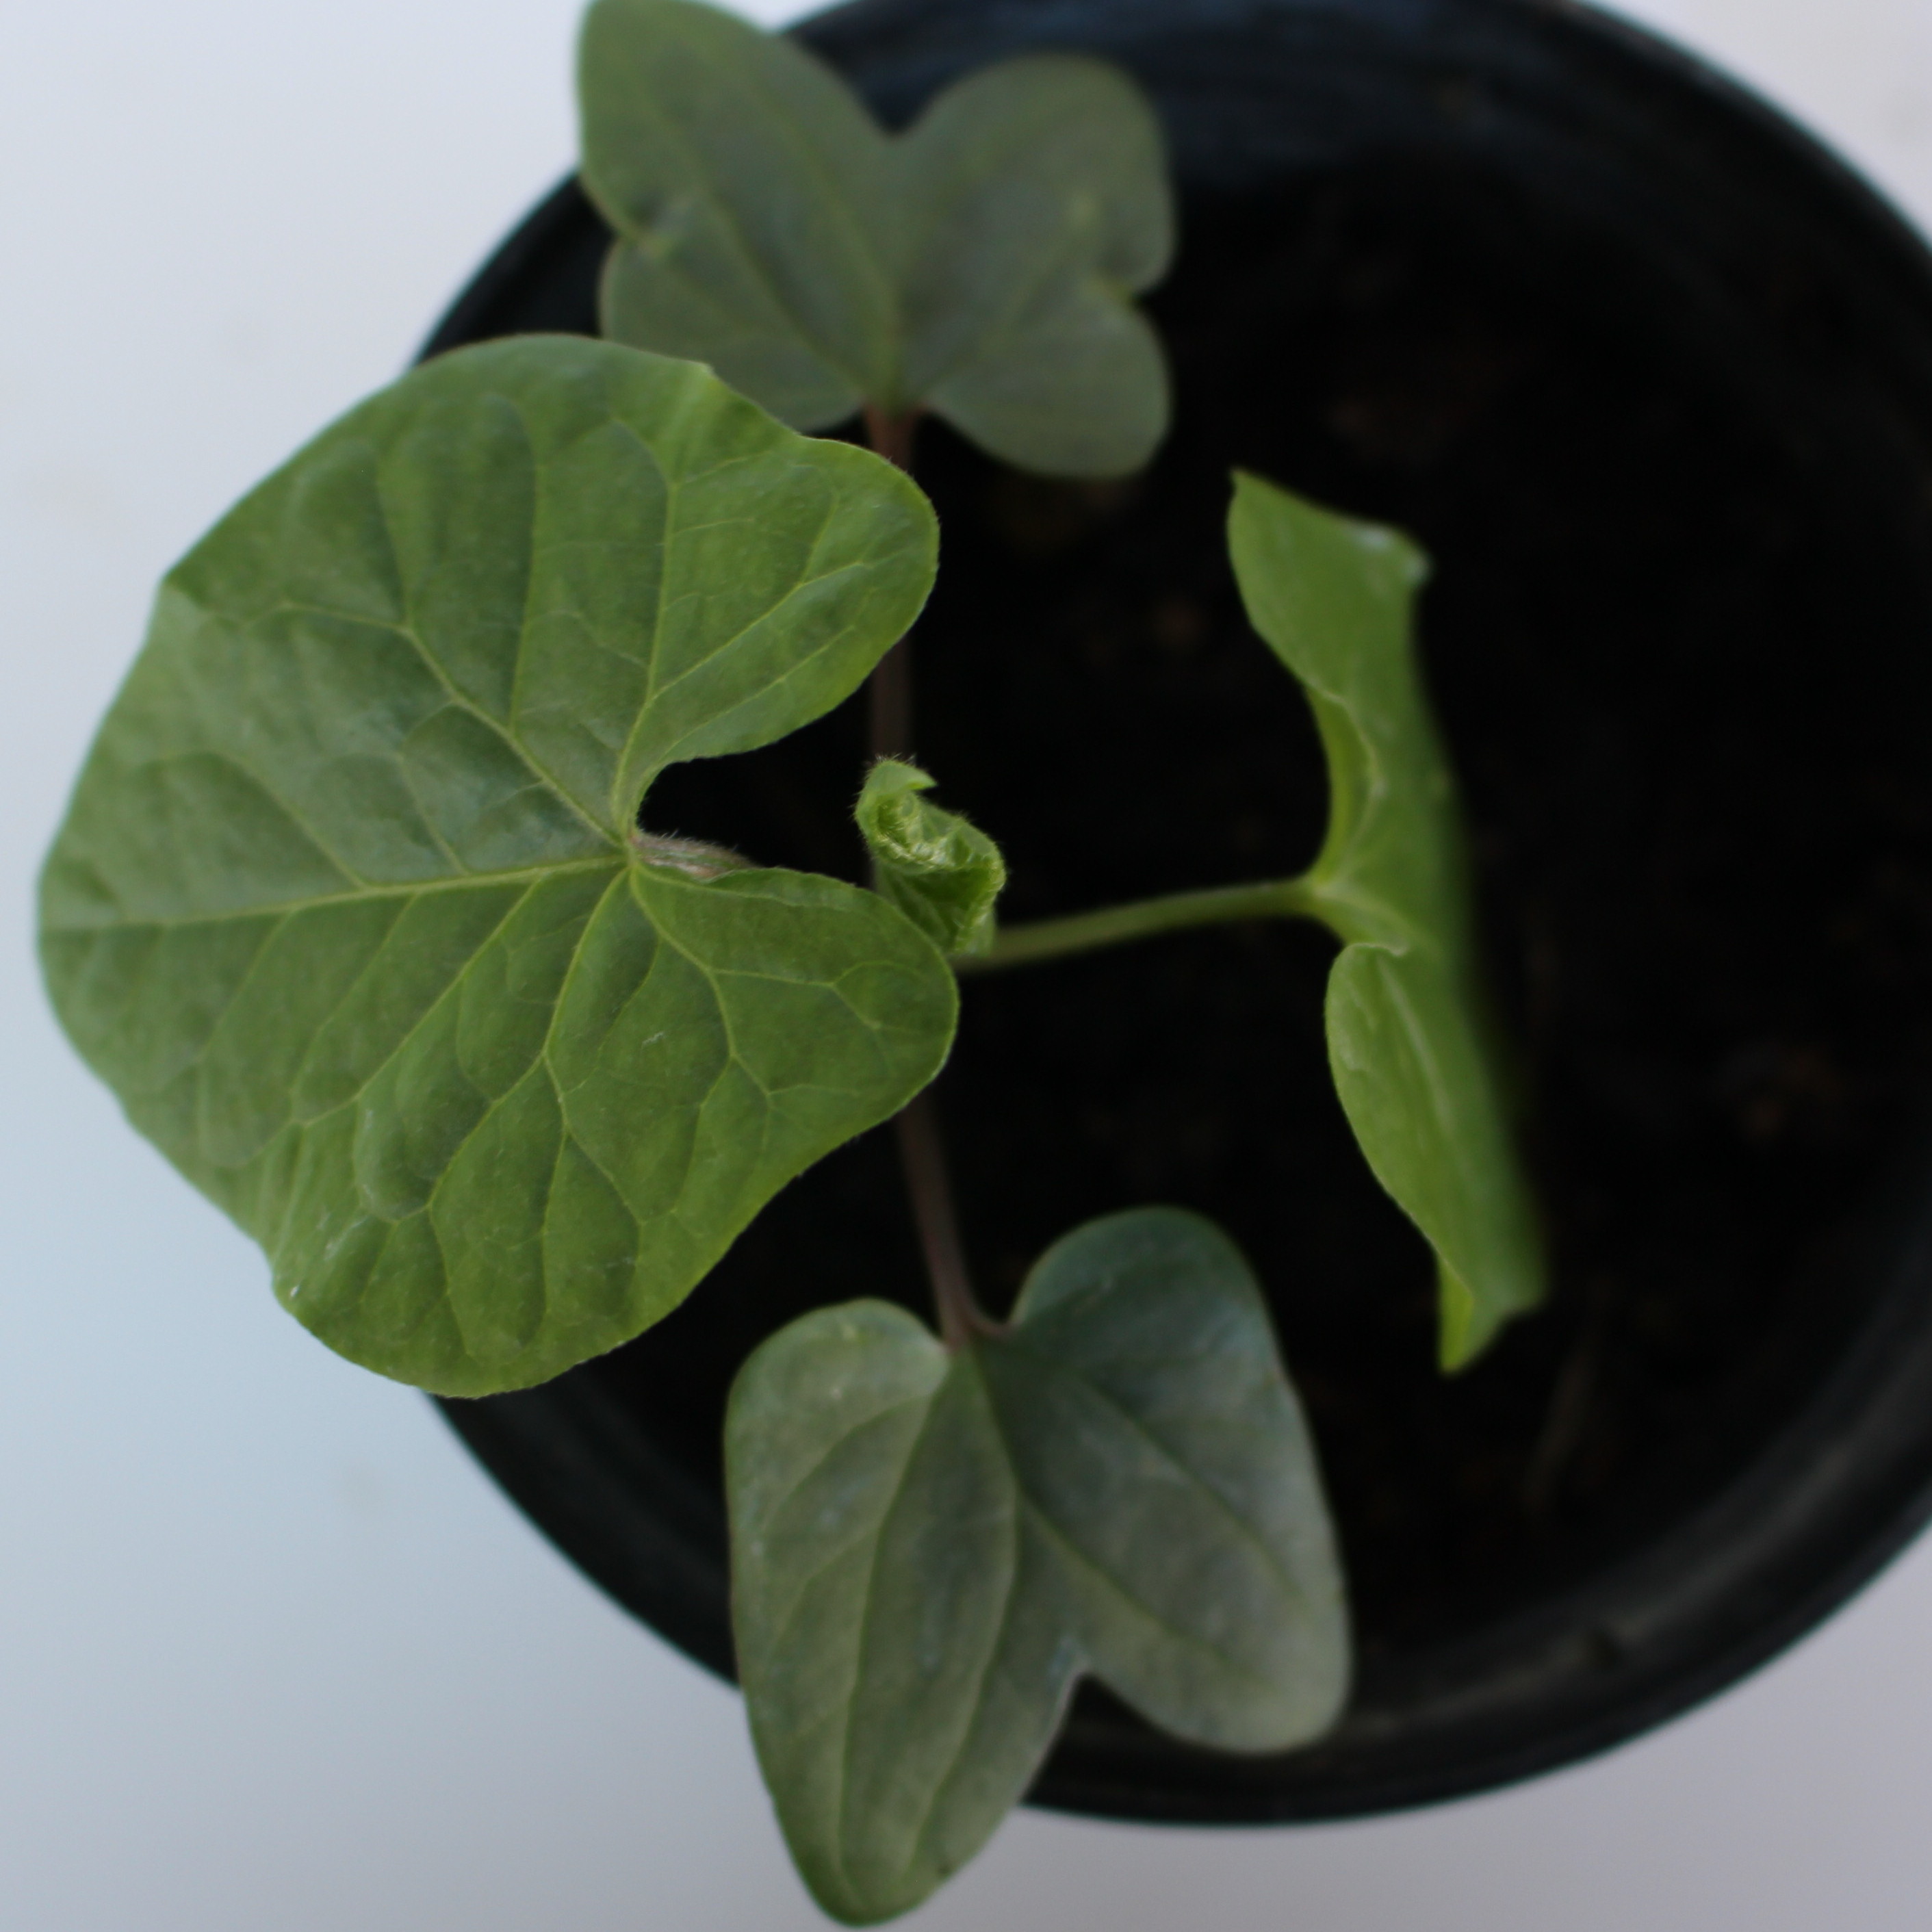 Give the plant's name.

Convolvulus arvensis
